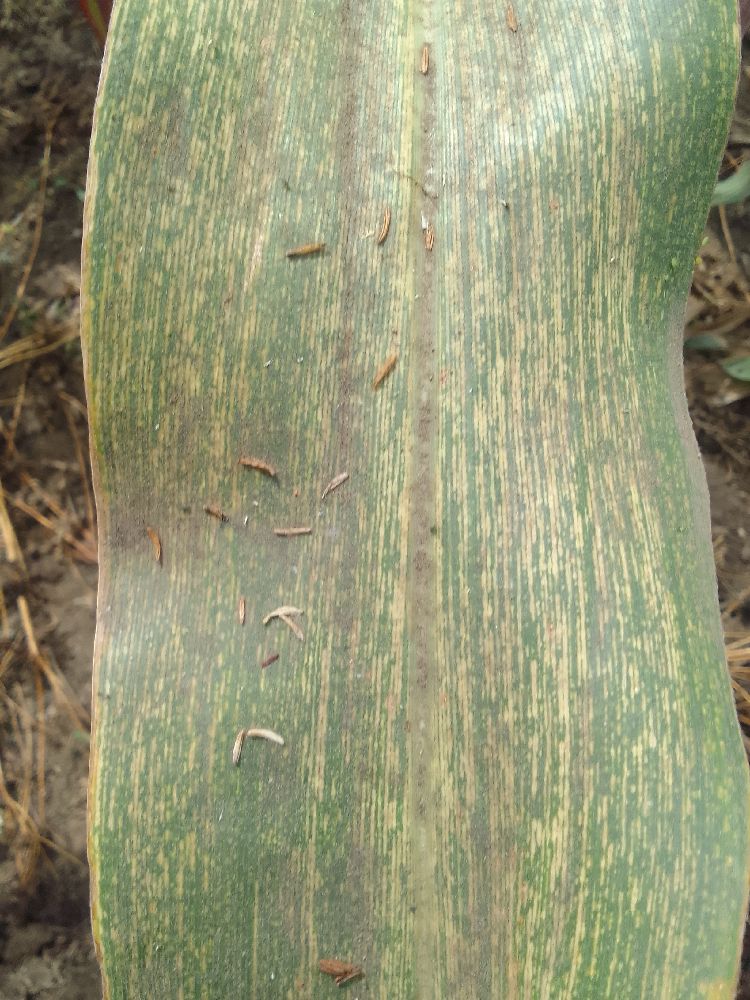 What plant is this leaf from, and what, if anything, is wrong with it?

maize, maize streak virus
